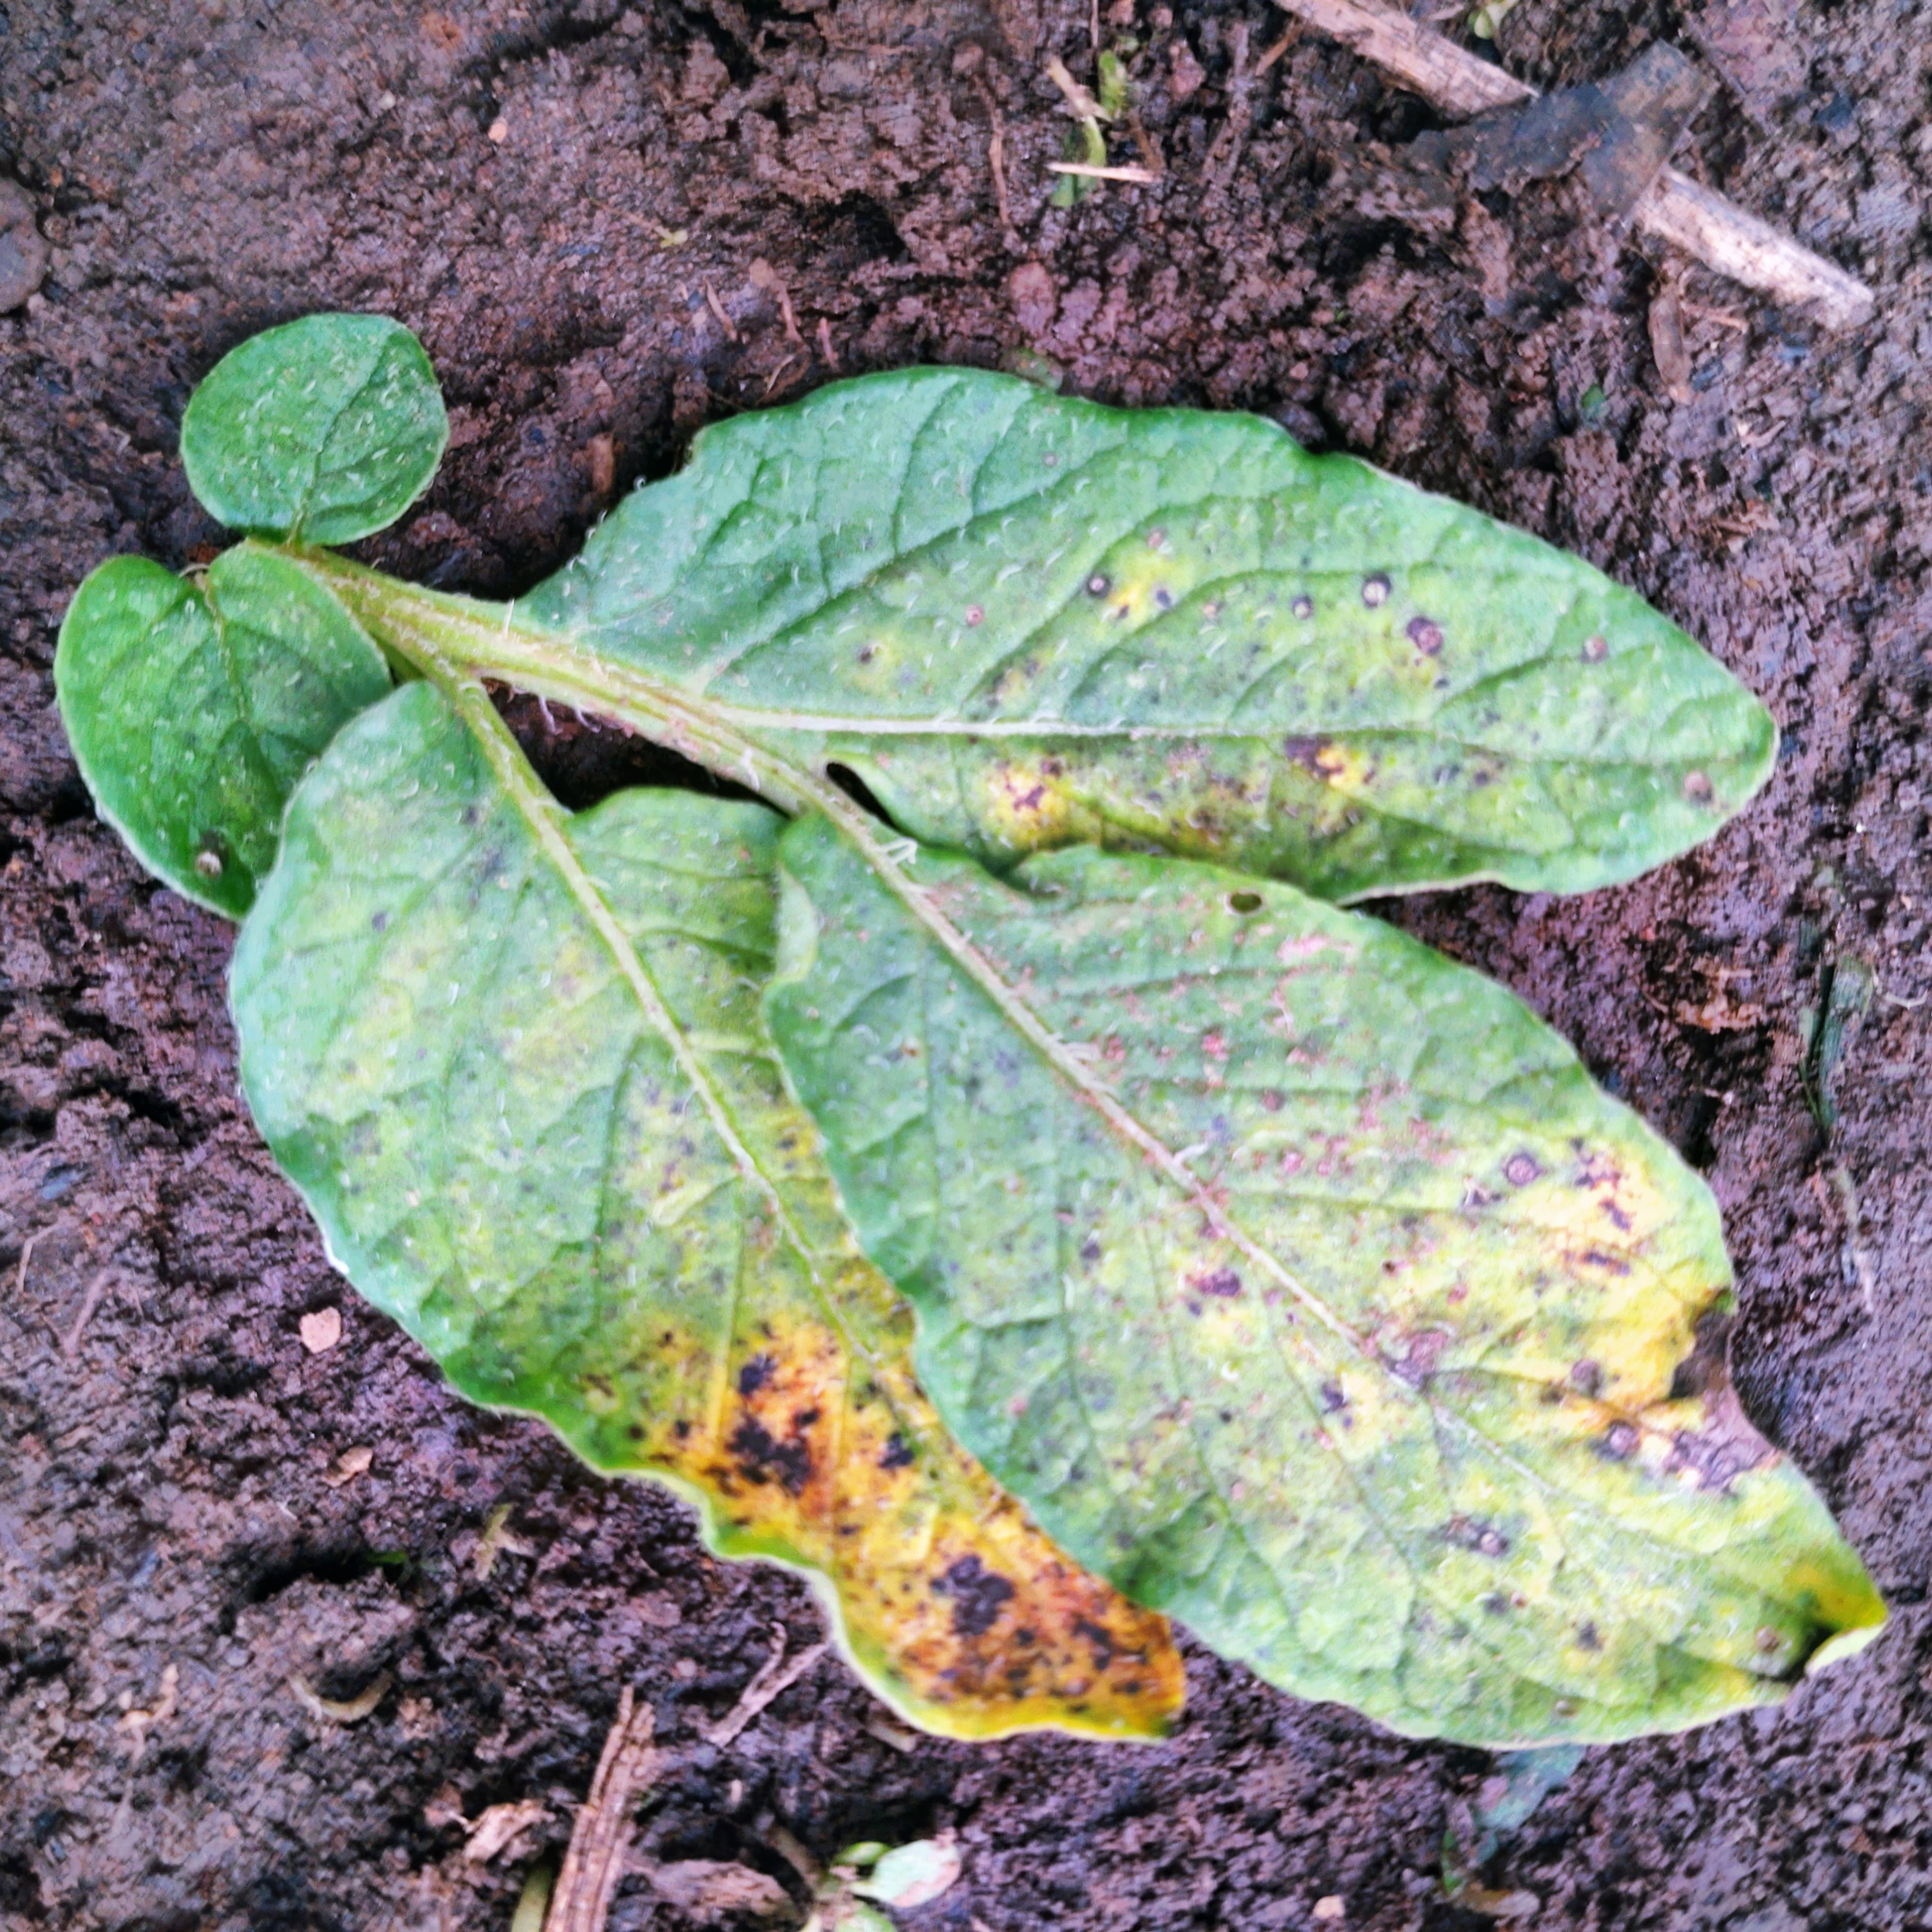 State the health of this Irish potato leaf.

late blight
